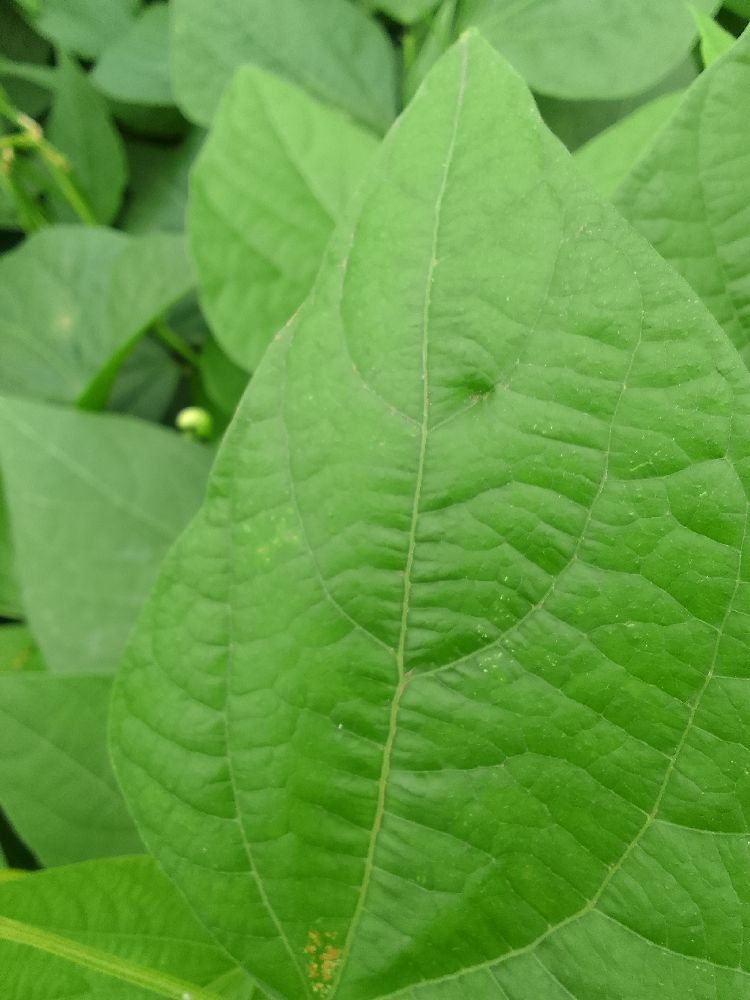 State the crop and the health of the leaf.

common bean, healthy
